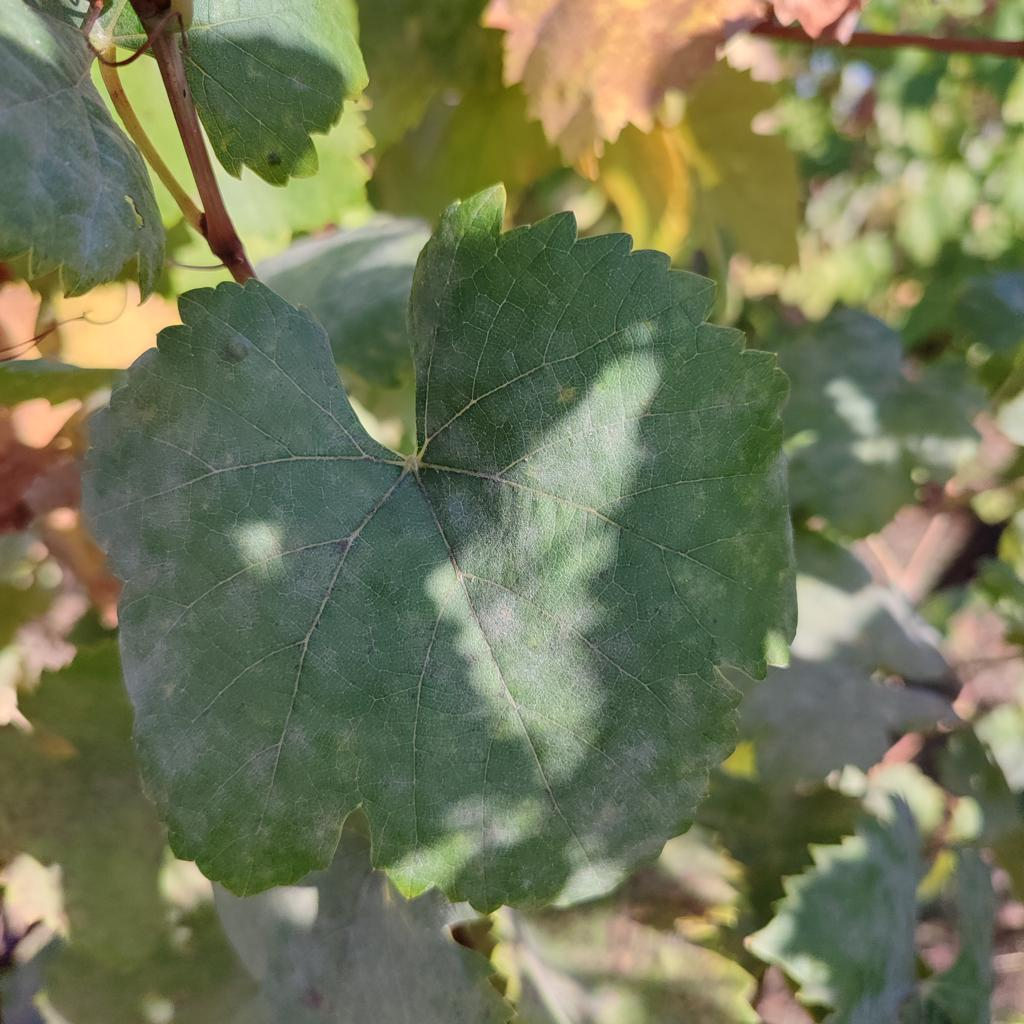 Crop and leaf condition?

grapevine, powdery mildew
